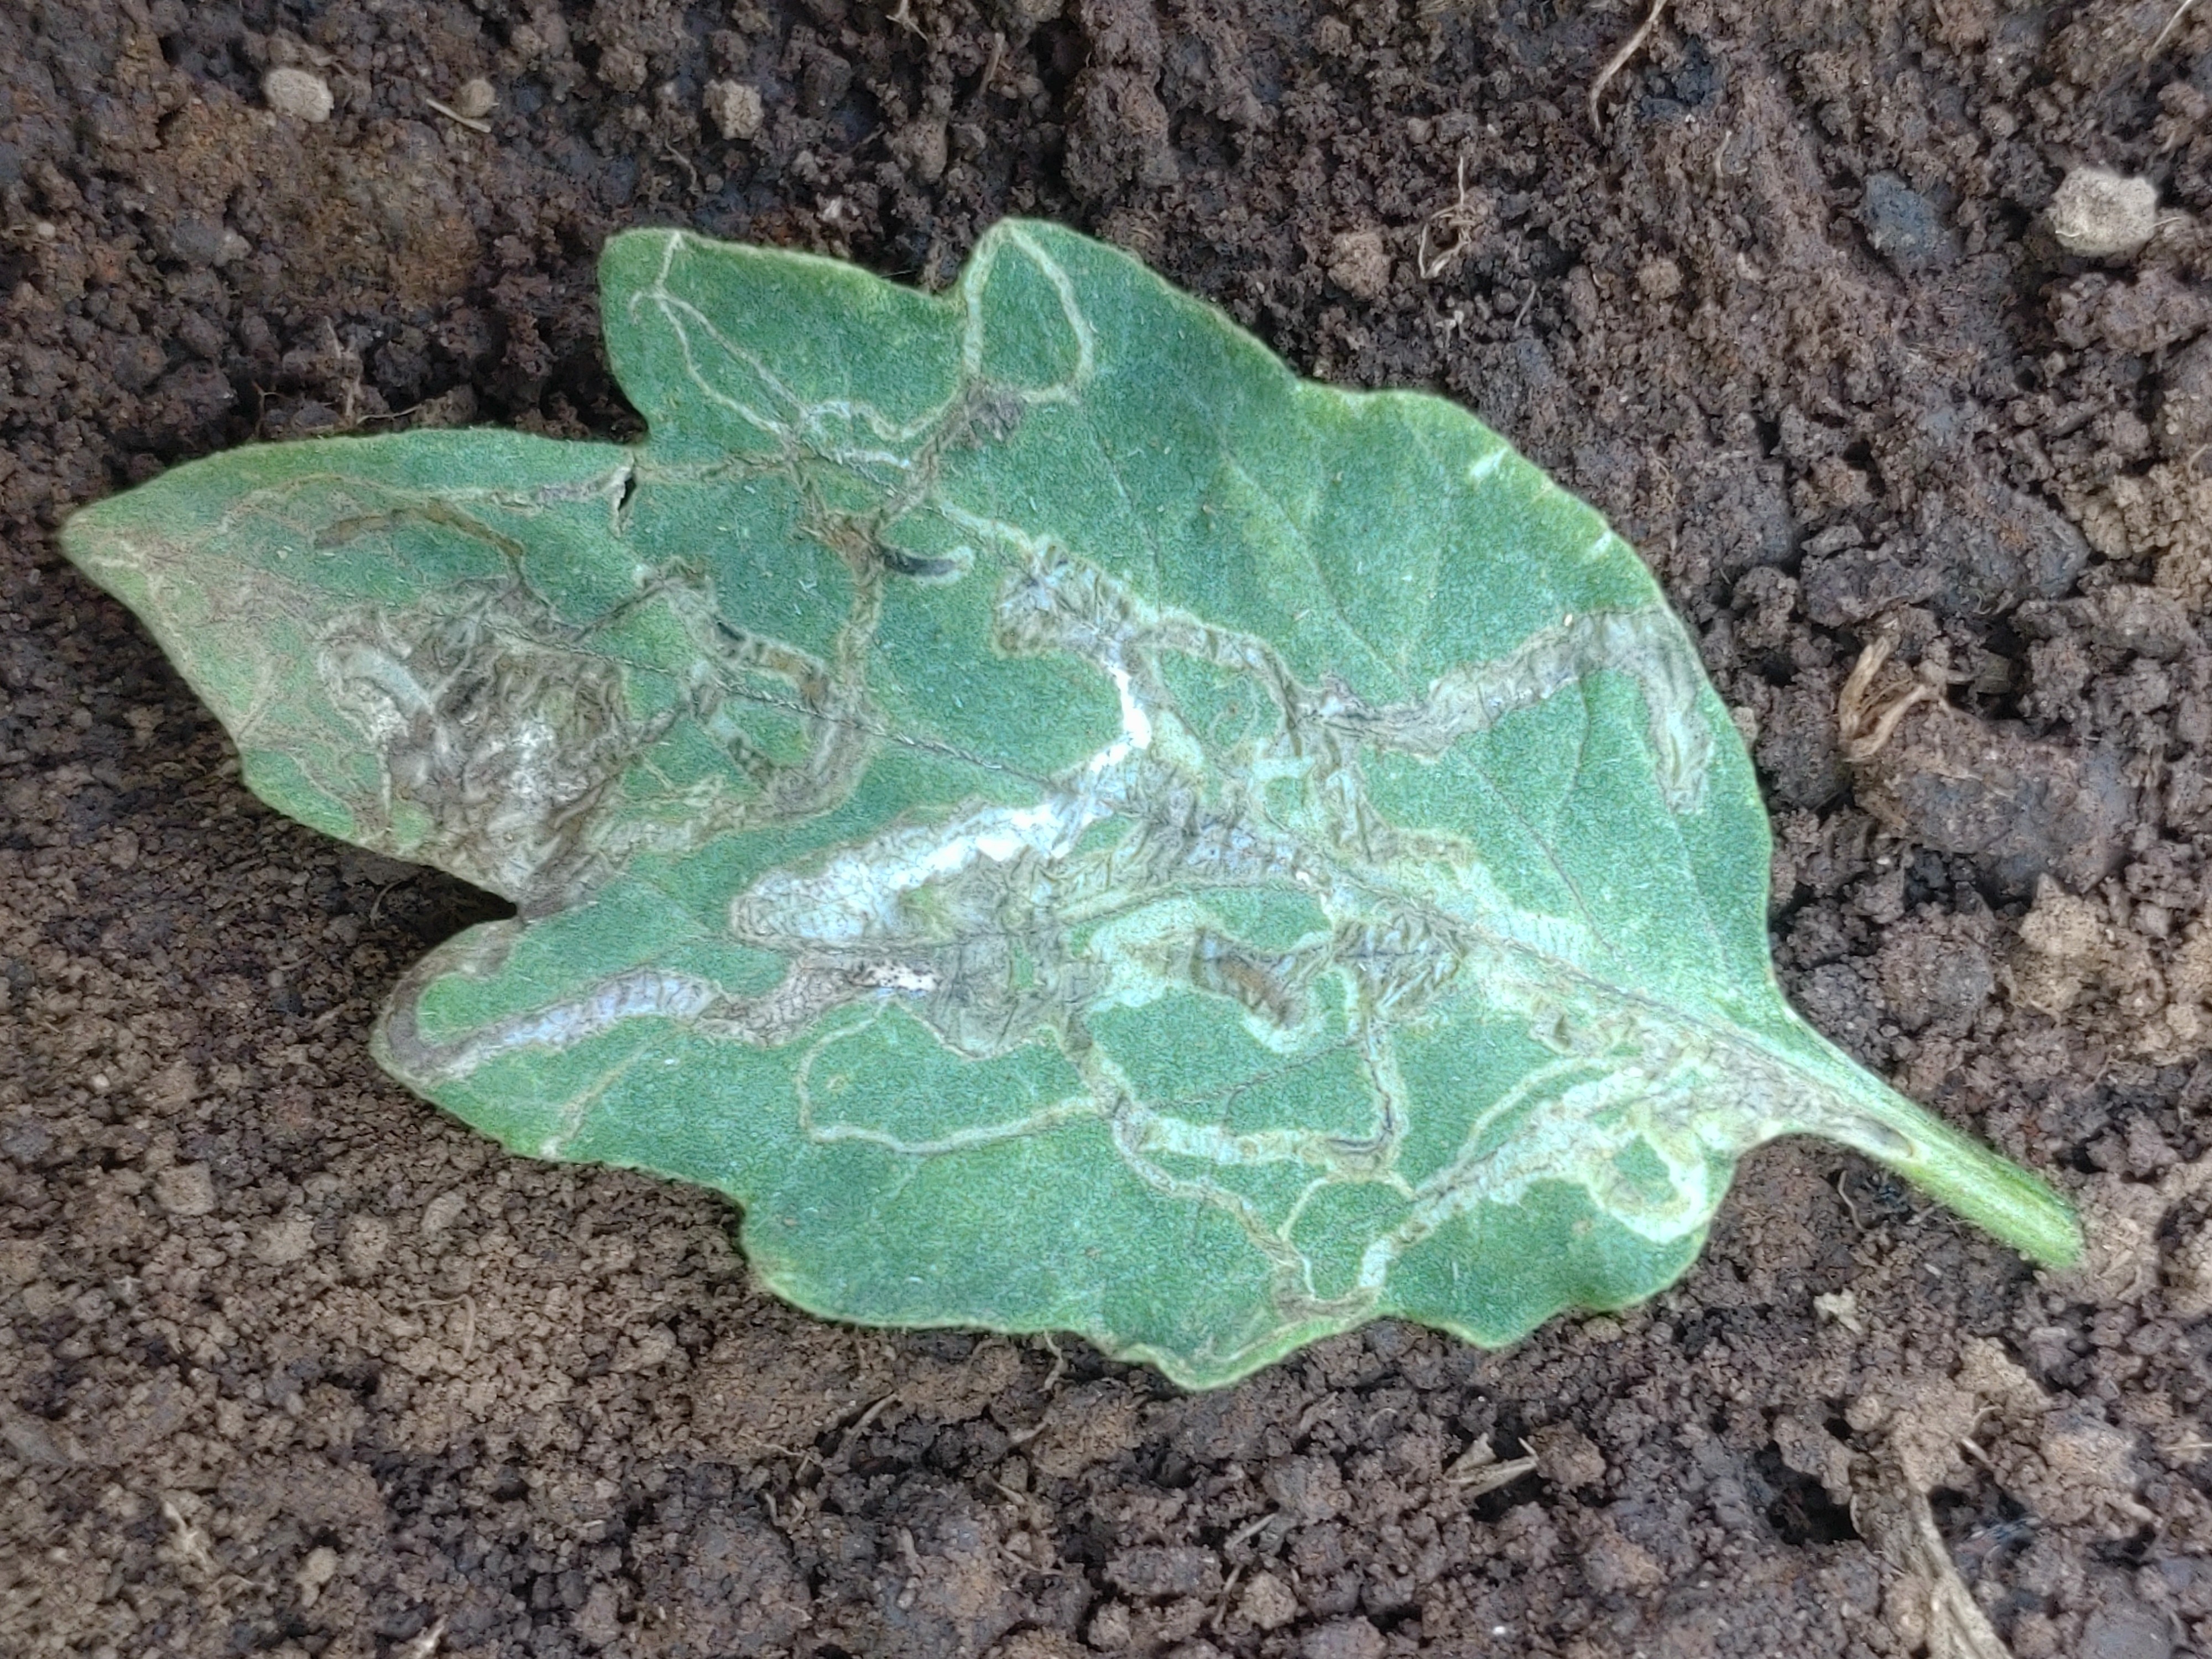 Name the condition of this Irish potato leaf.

late blight
